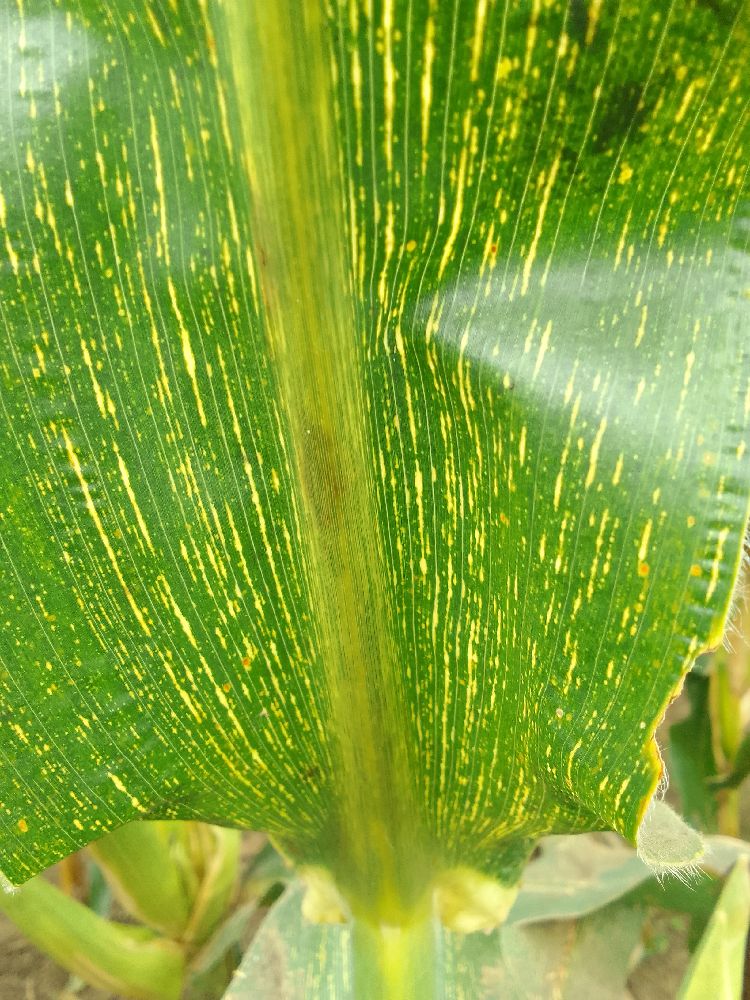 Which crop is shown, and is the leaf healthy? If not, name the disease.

maize, maize streak virus
